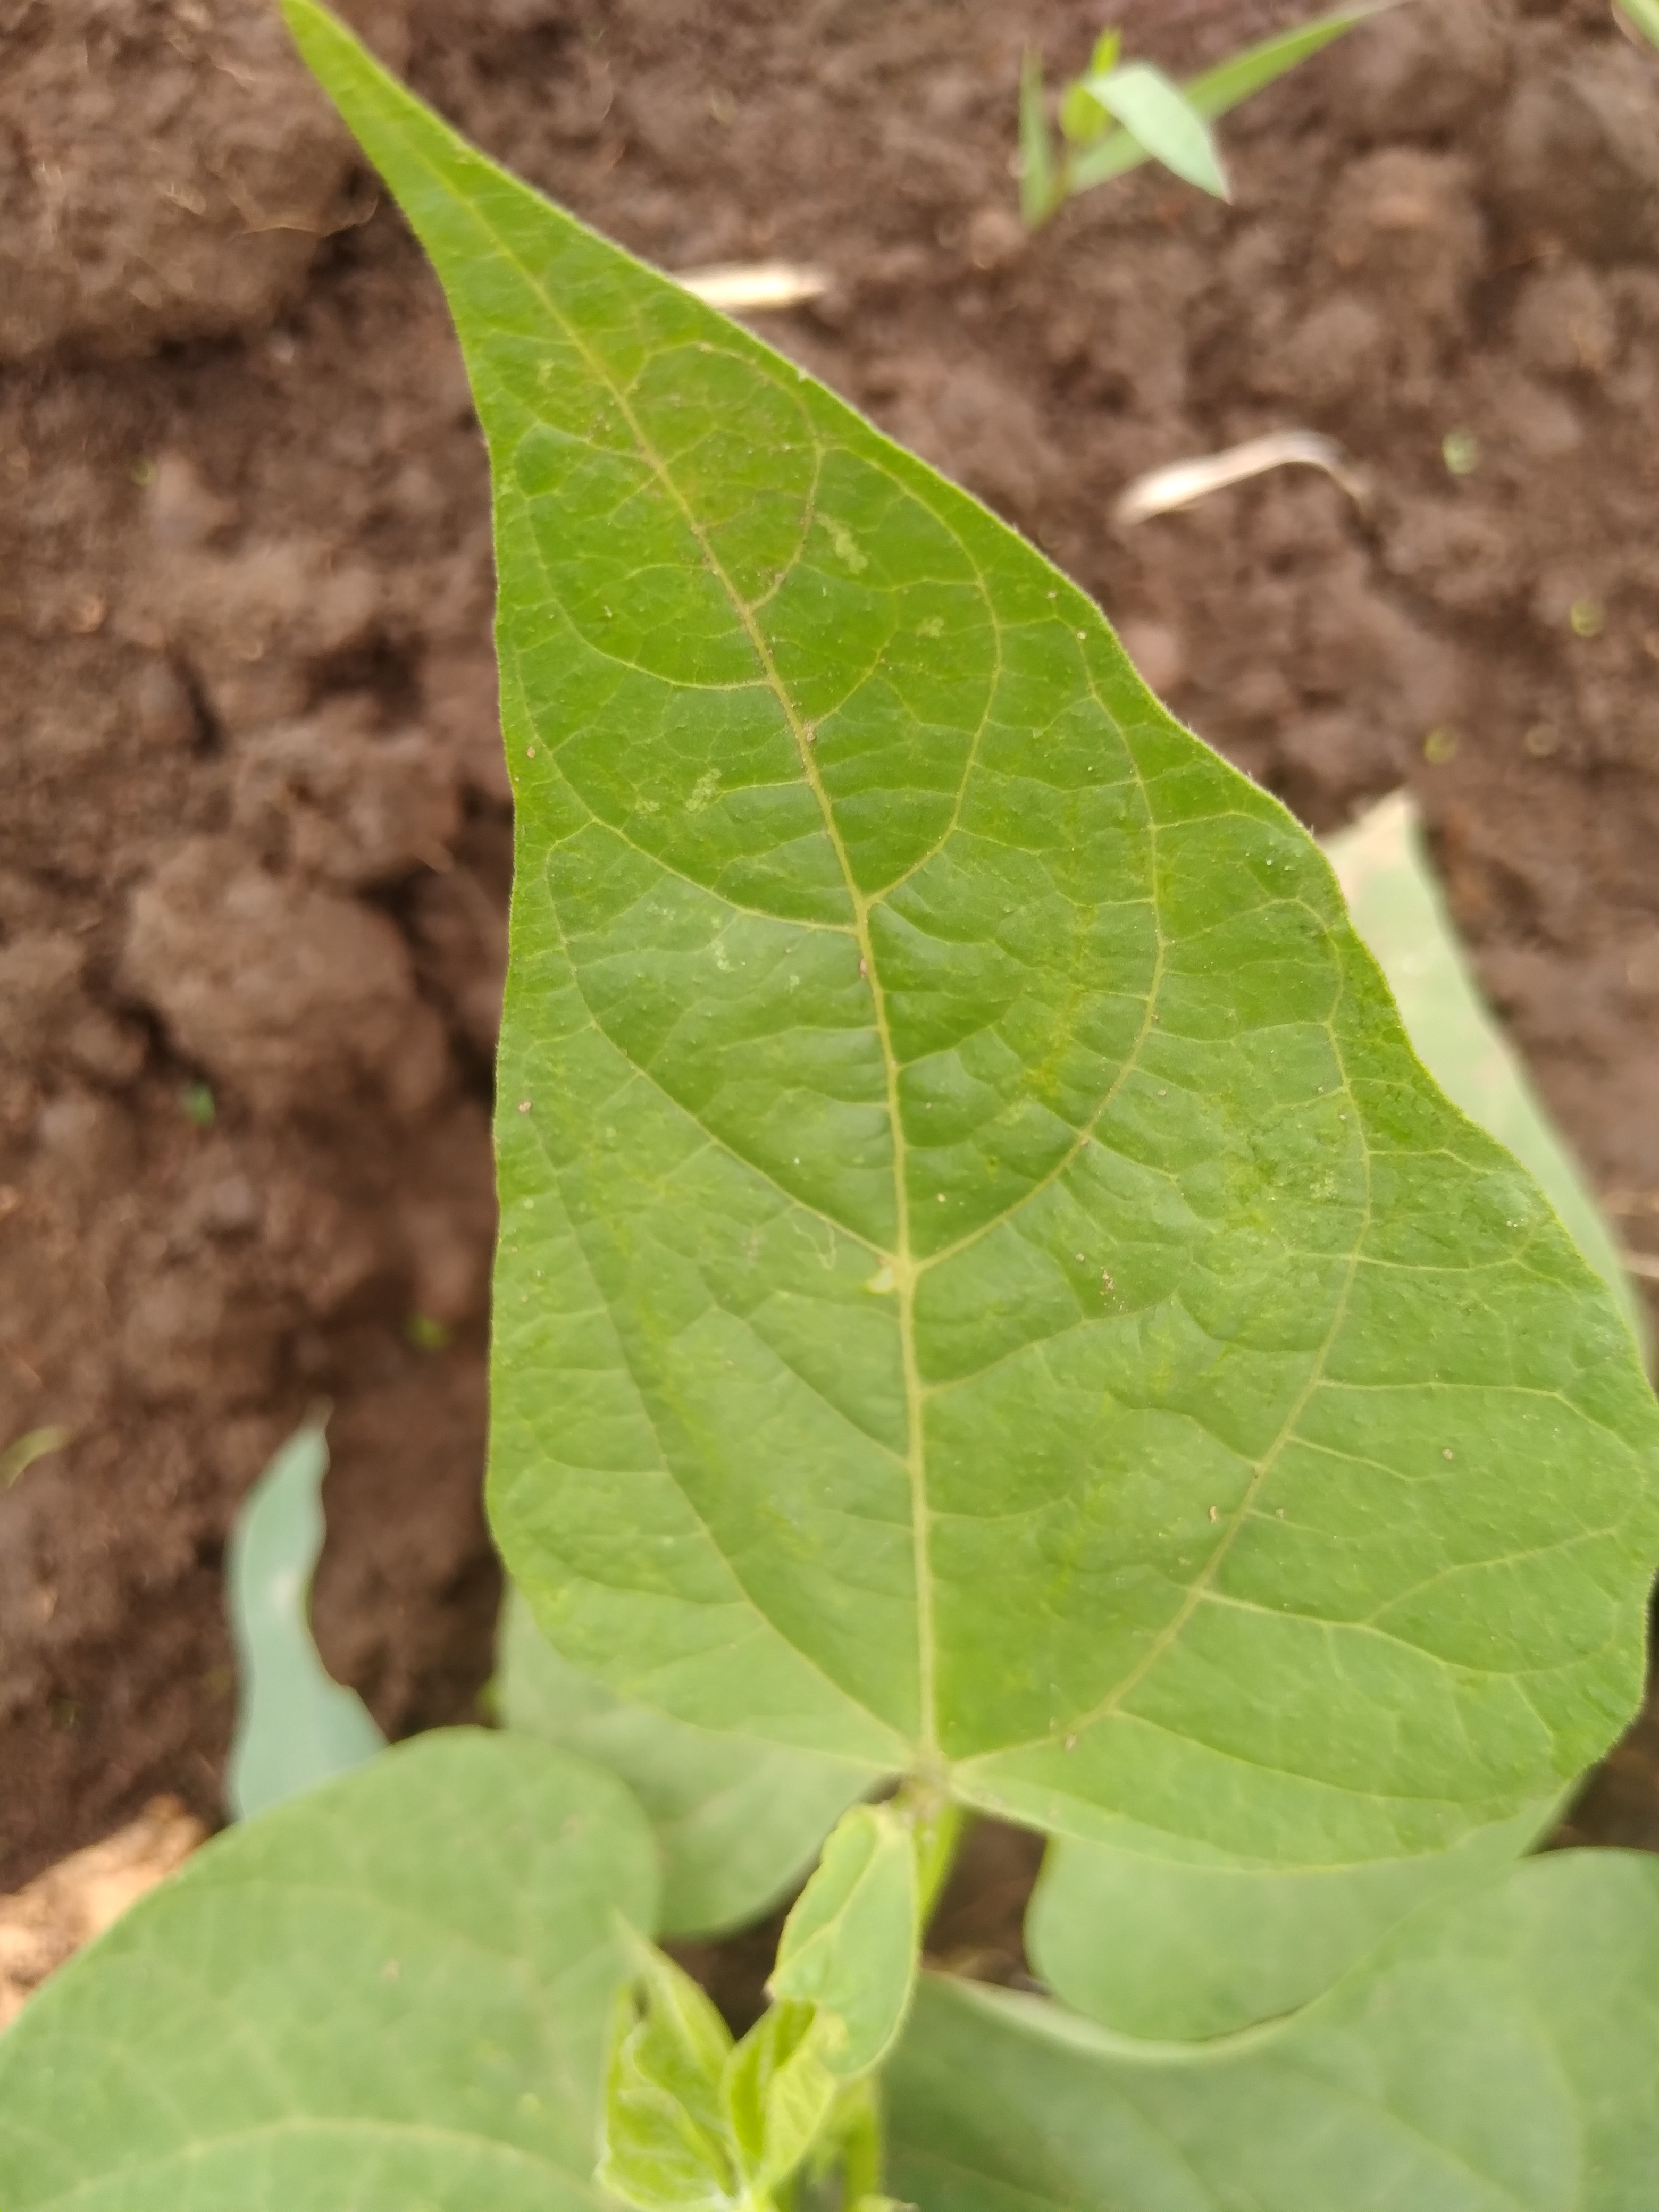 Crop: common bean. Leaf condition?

healthy
